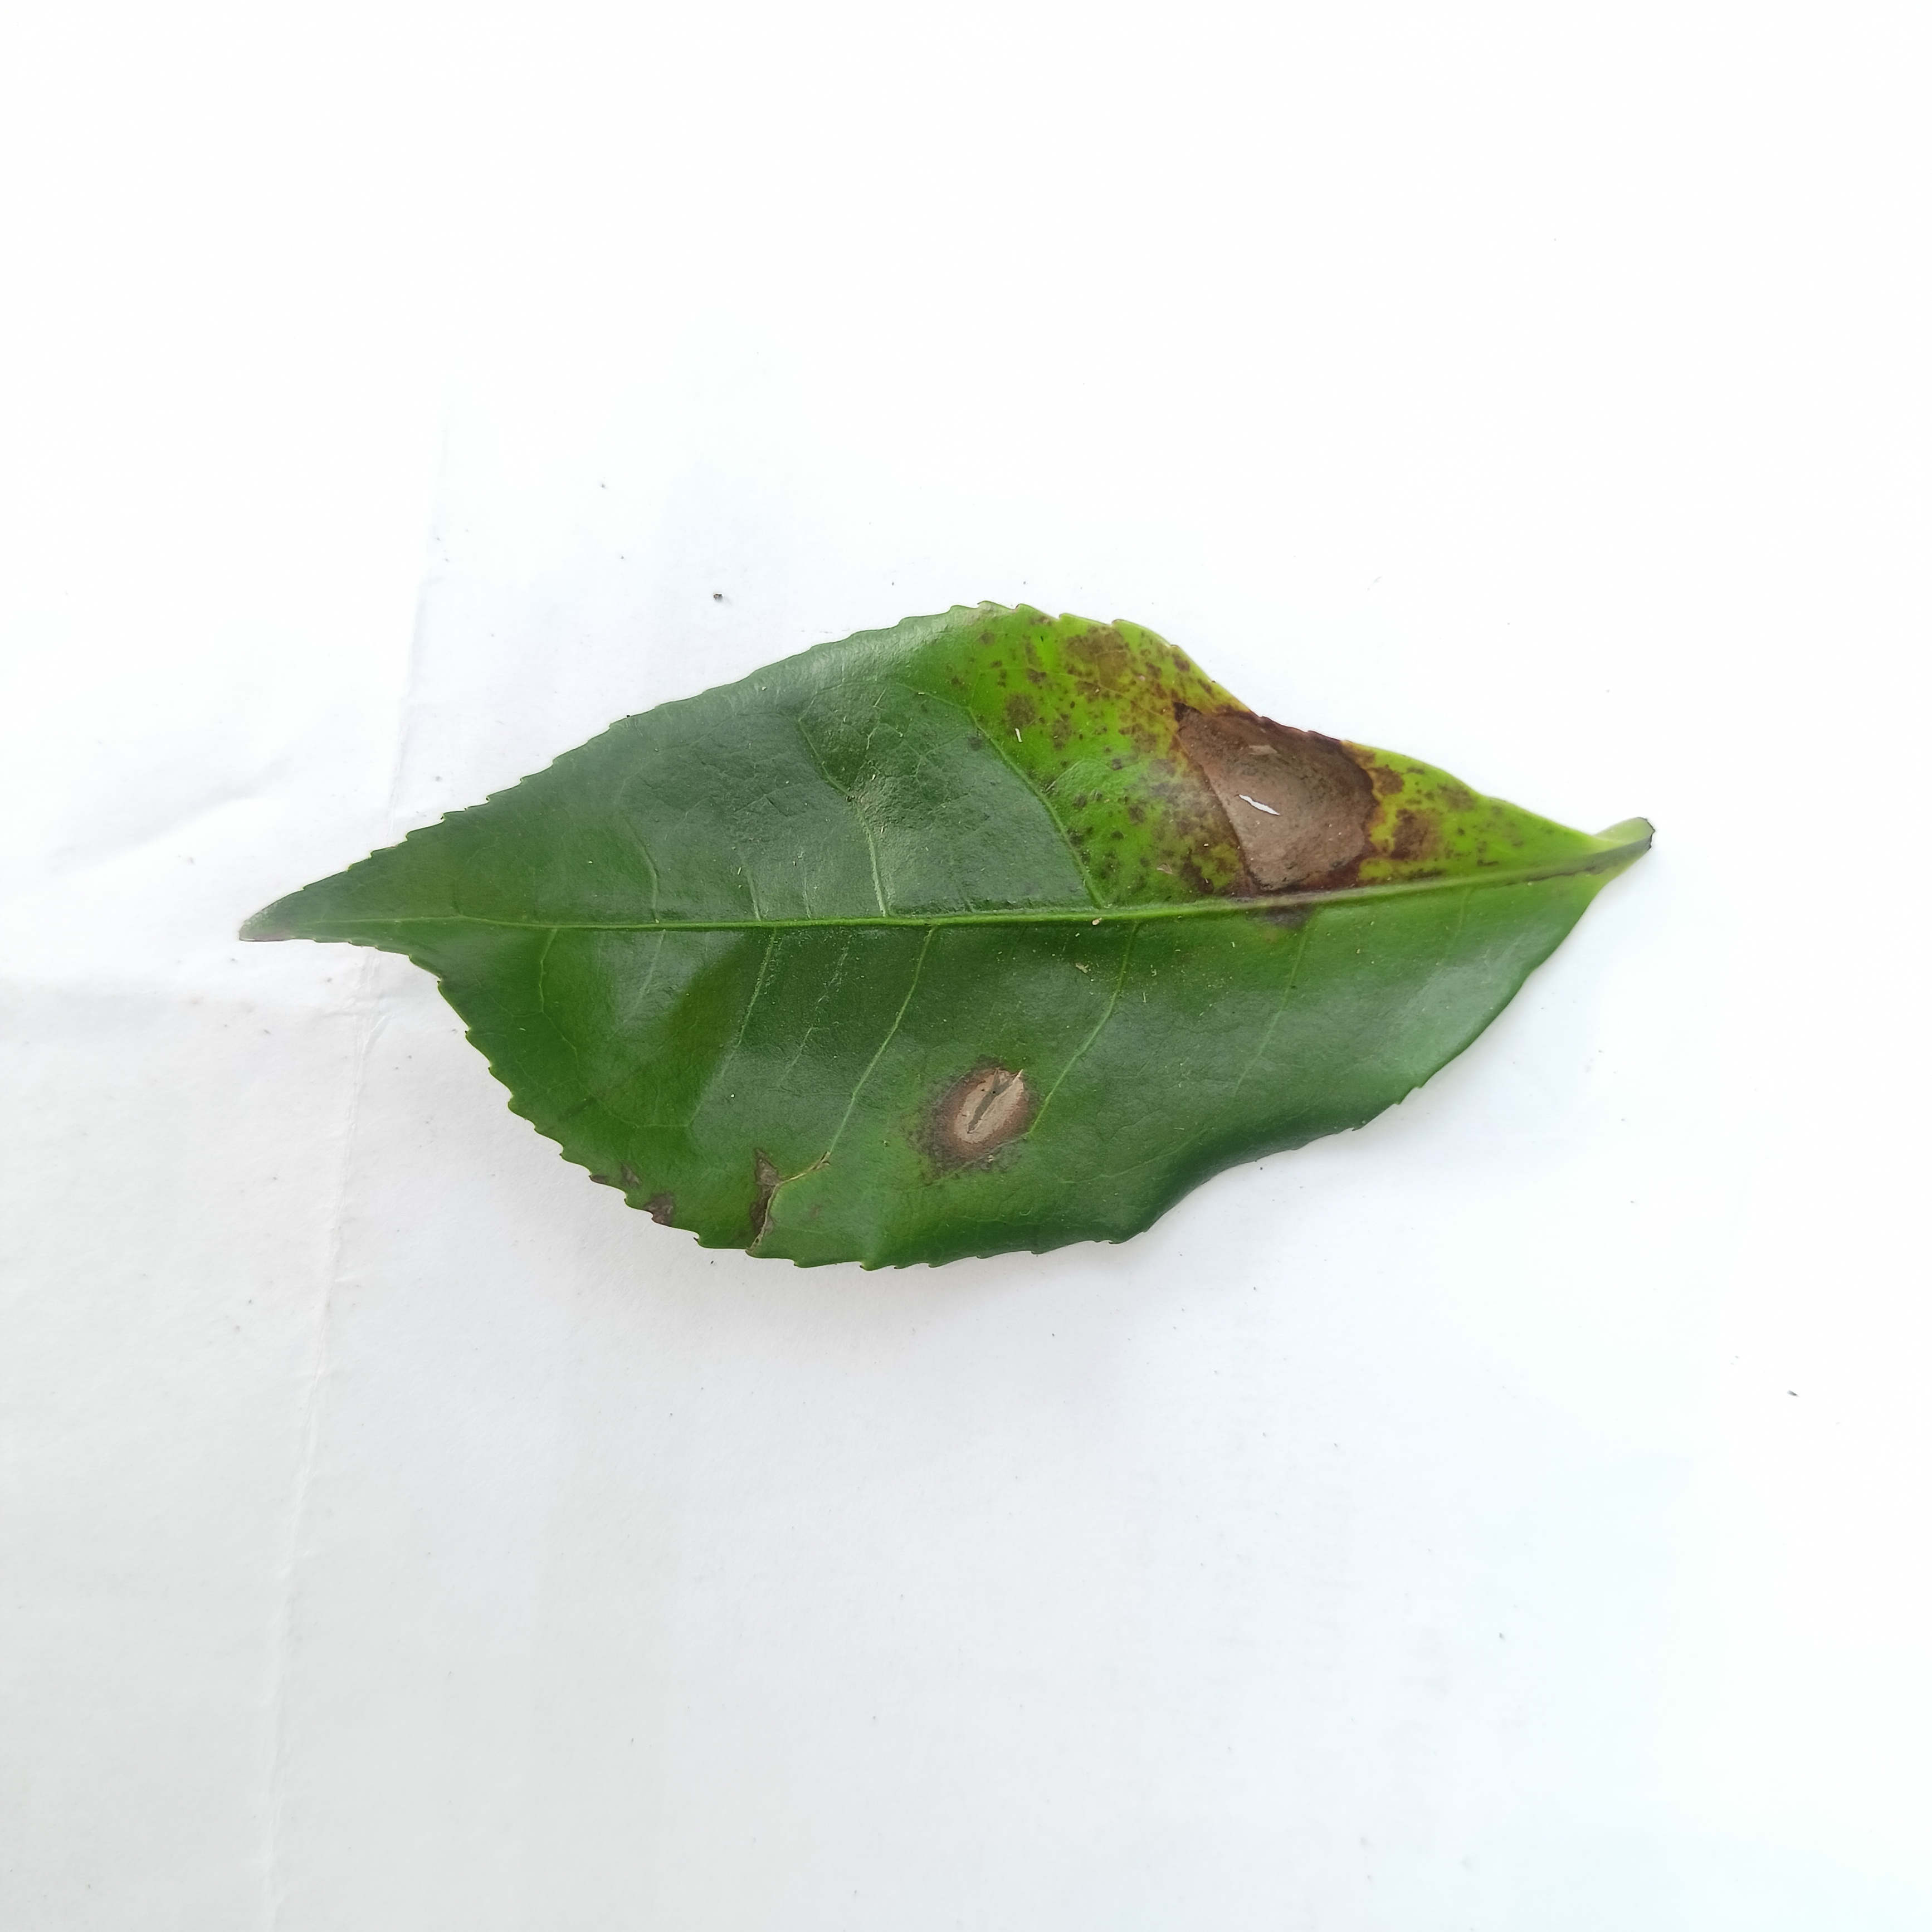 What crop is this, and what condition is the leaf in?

tea, brown blight
